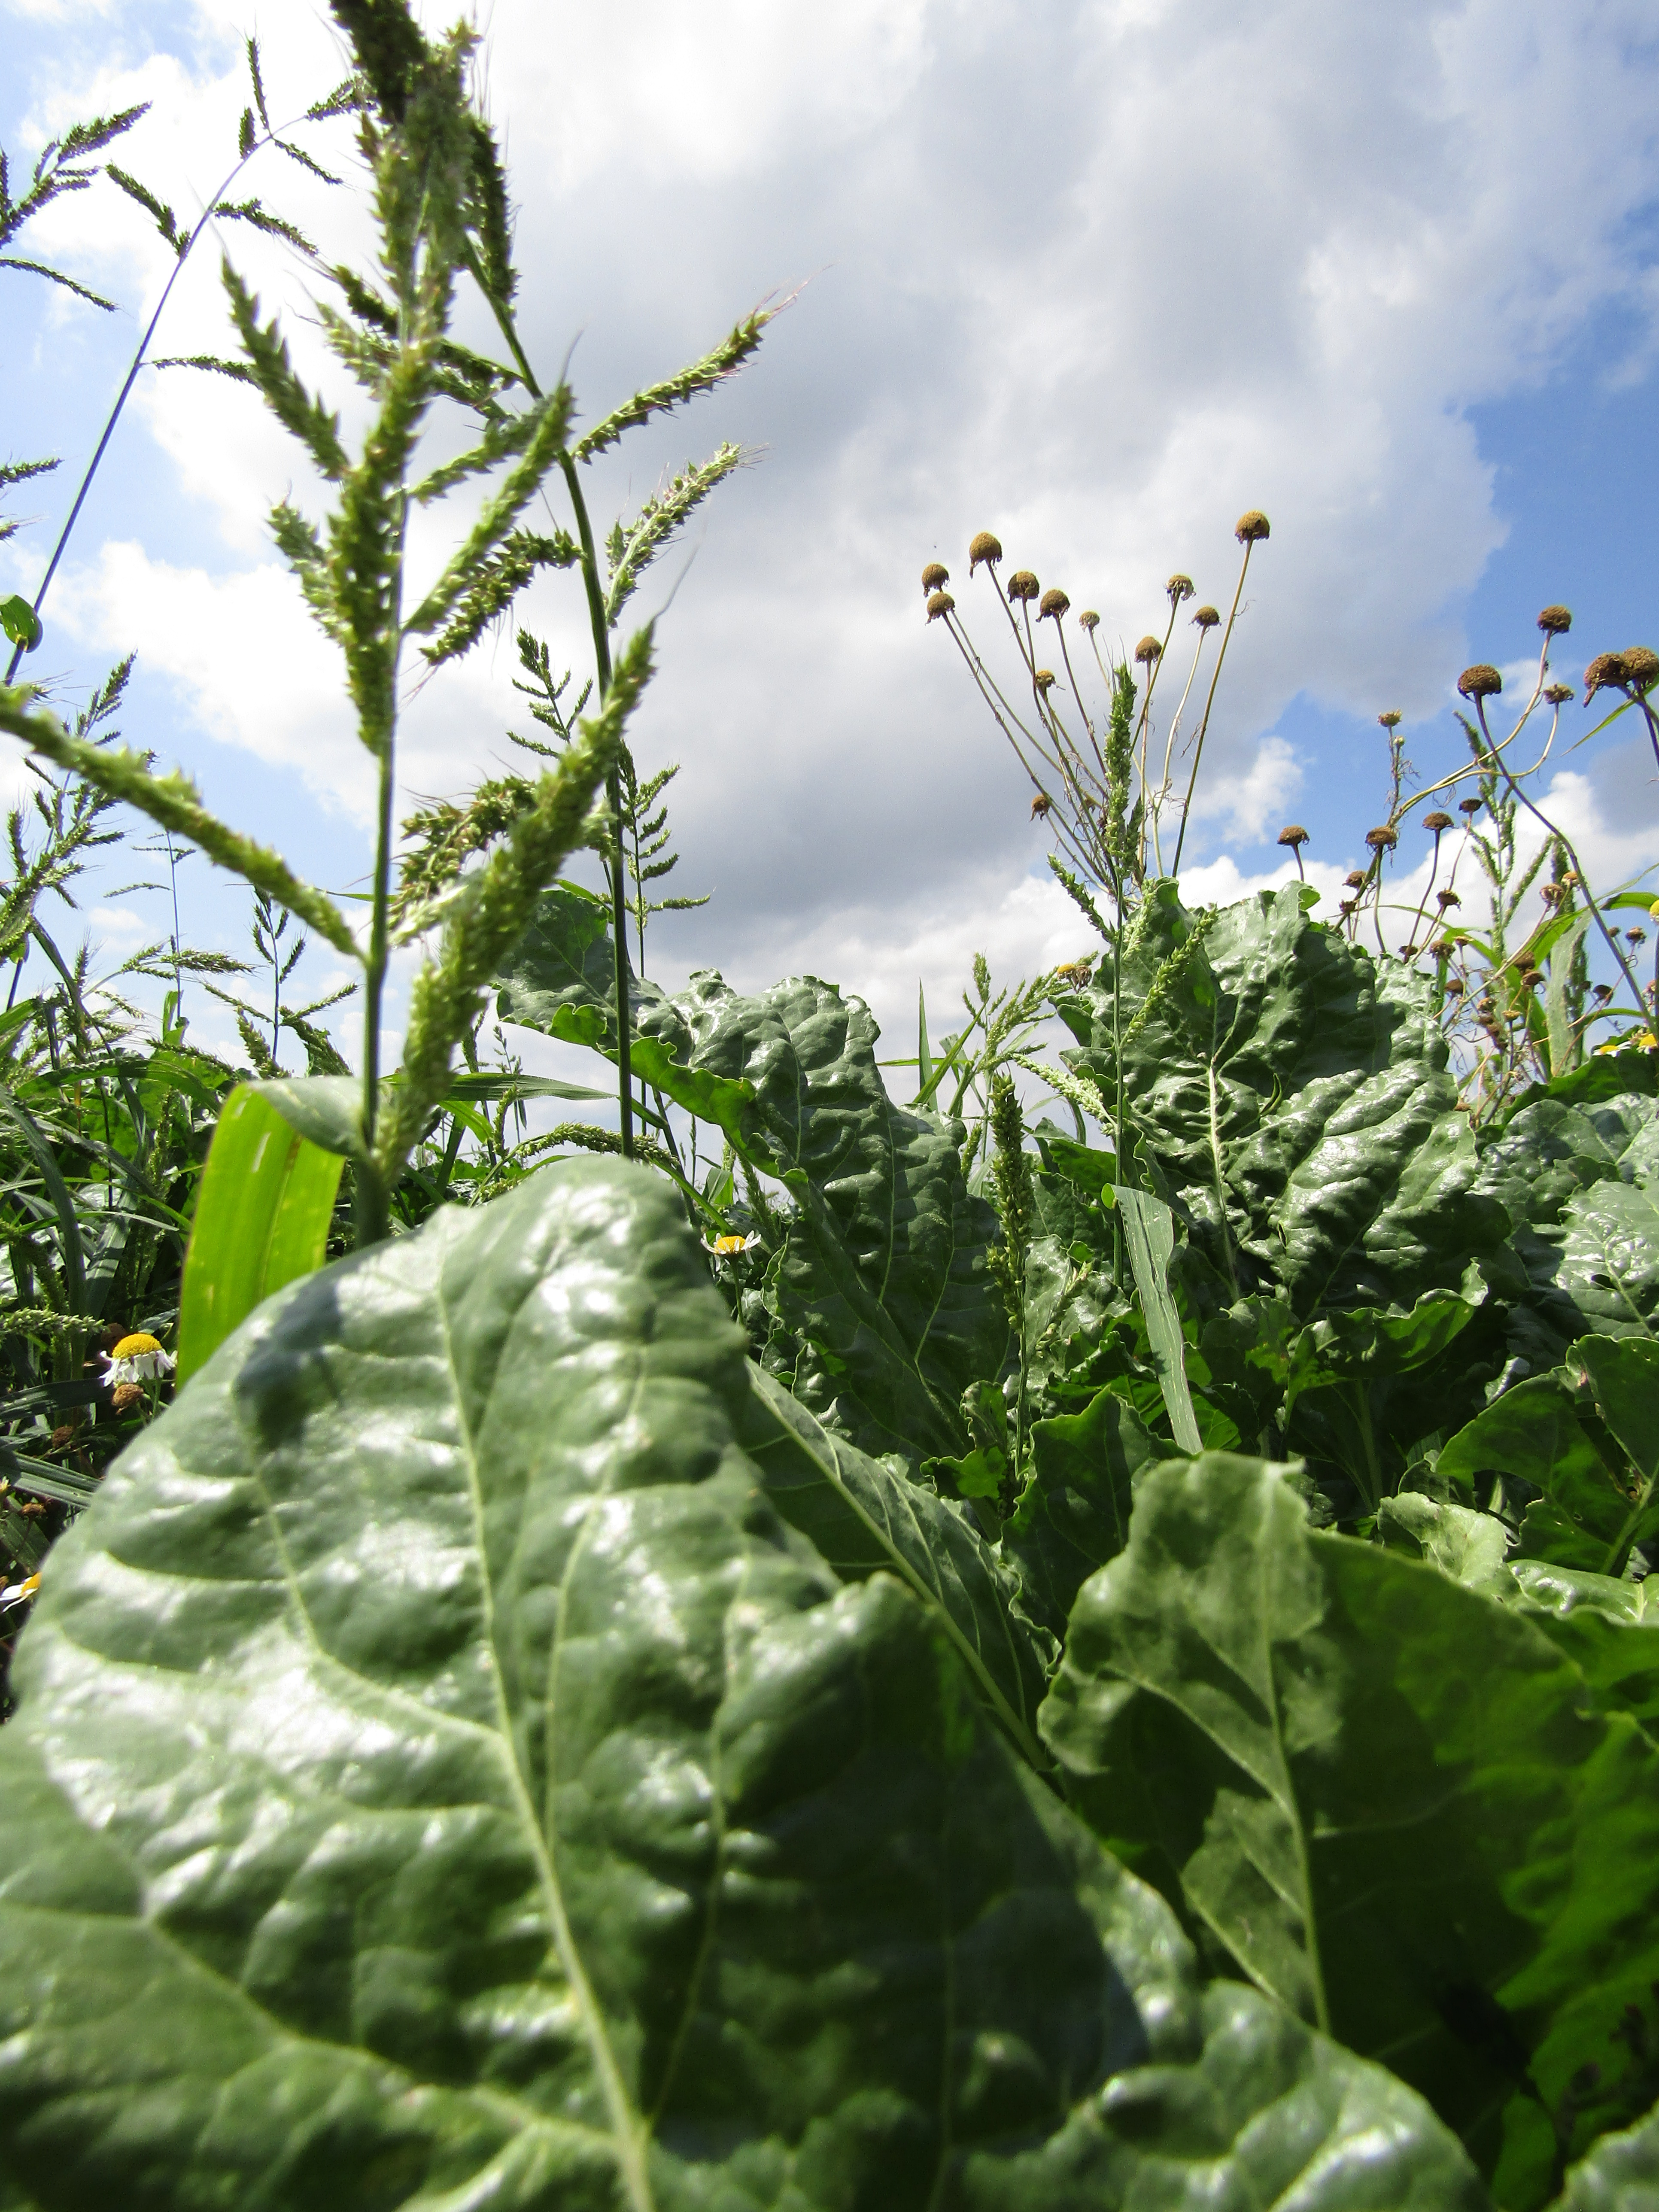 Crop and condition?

beet, cercospora
